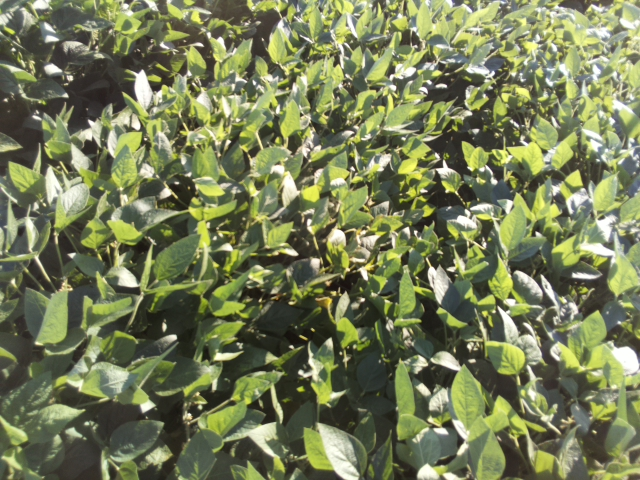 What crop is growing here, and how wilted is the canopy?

soybean, leaflets folding inward at secondary pulvinus with no turgor loss in leaflets or petioles
